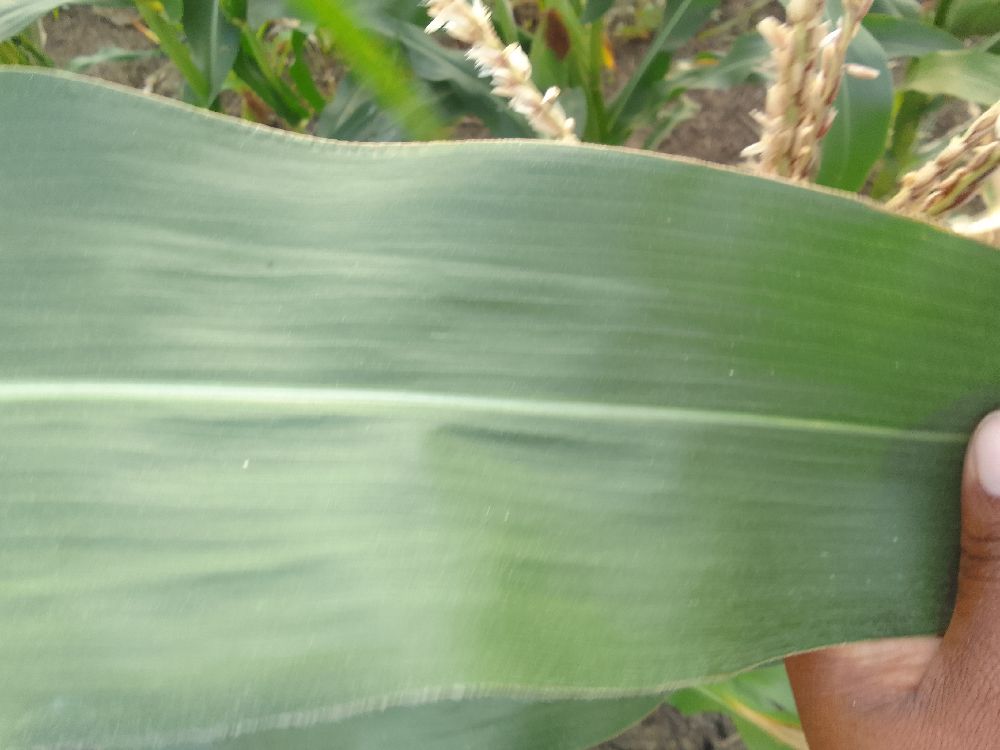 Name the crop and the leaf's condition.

maize, healthy
